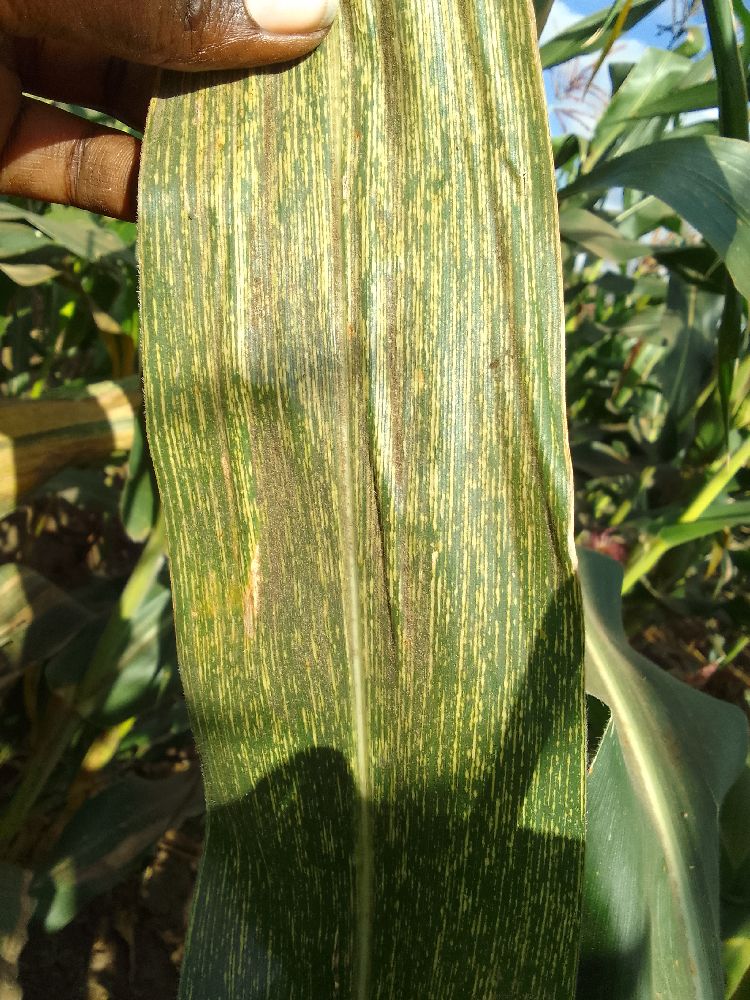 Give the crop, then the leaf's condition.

maize, maize streak virus
